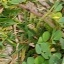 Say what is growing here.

unstructured weed
